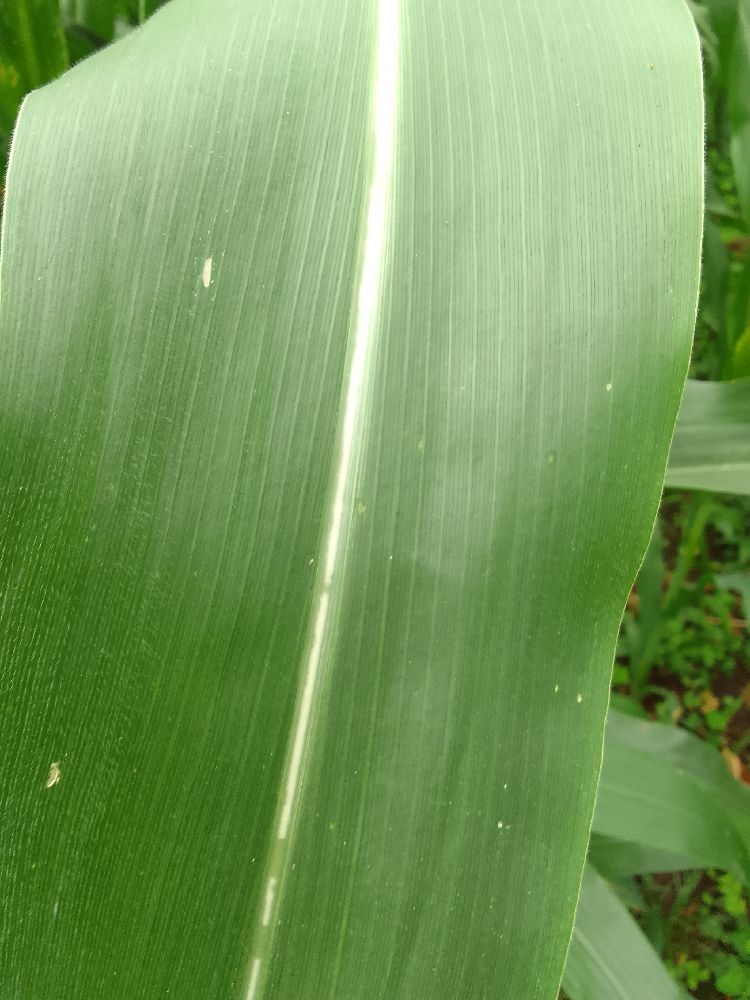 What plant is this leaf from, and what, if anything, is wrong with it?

maize, healthy
